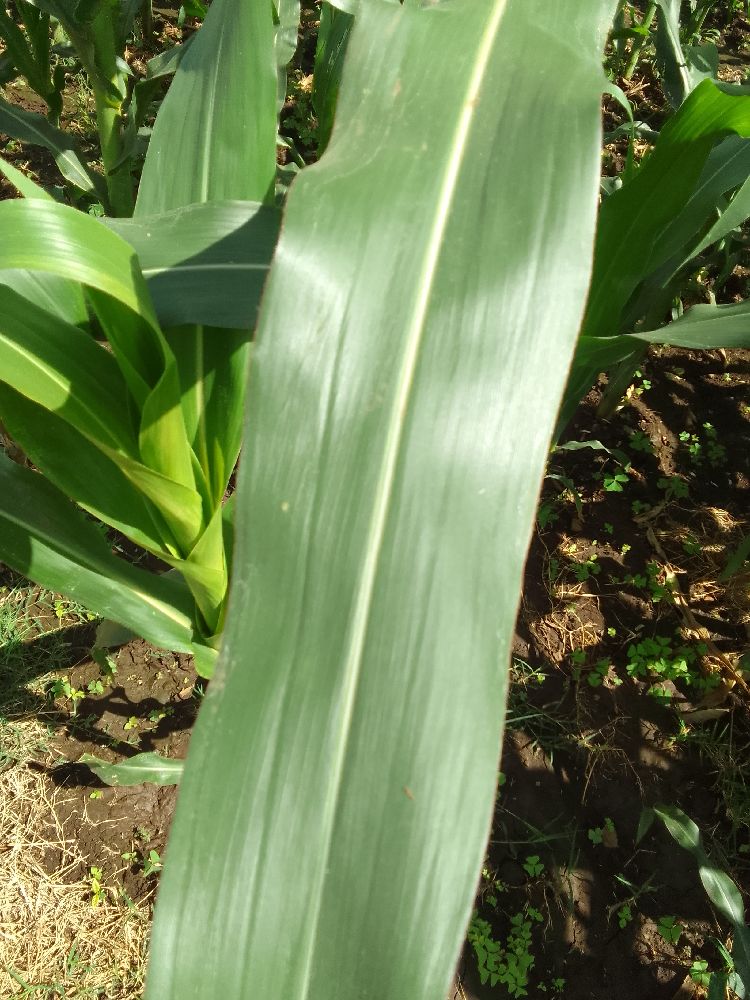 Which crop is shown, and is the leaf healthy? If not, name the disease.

maize, healthy
